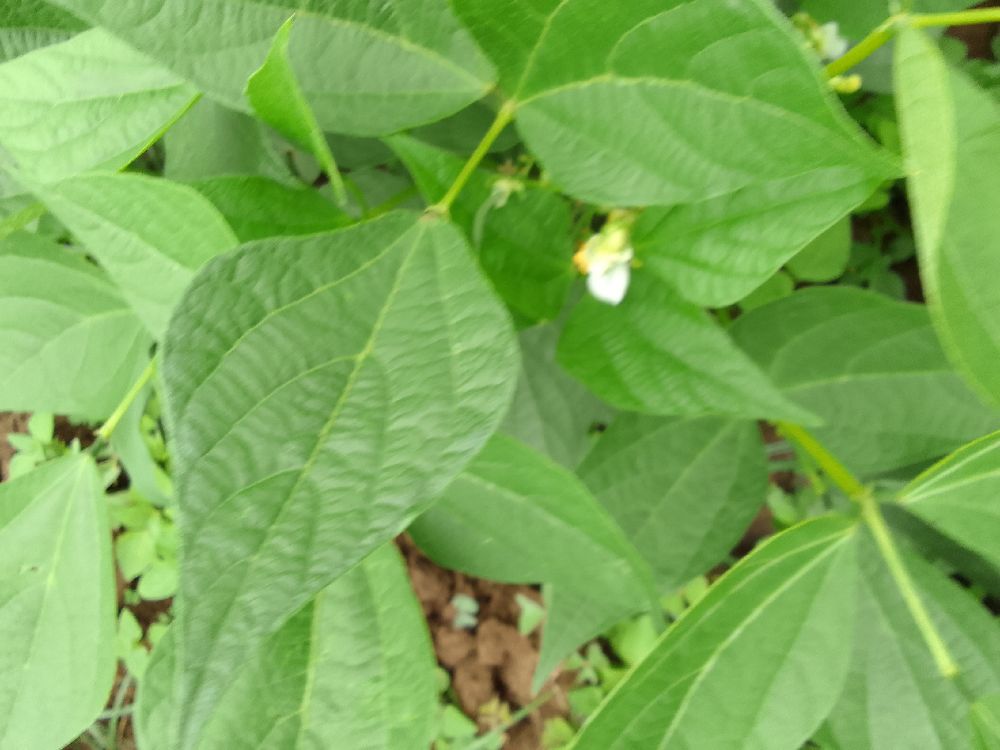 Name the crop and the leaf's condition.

common bean, healthy
